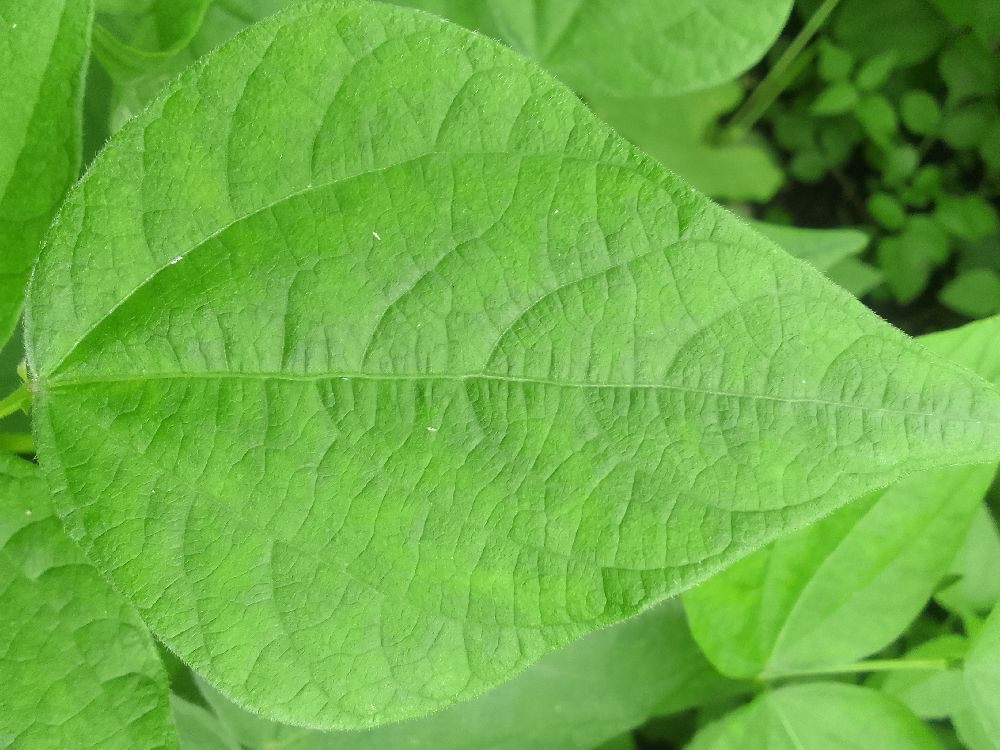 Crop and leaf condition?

common bean, healthy
